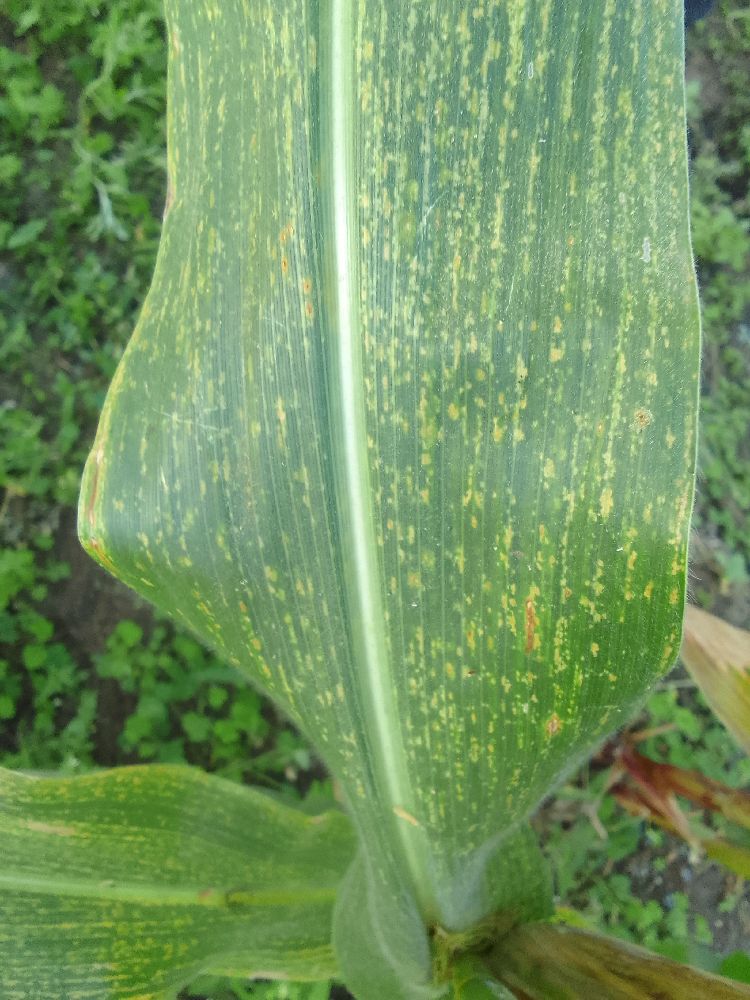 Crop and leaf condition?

maize, maize lethal necrosis
